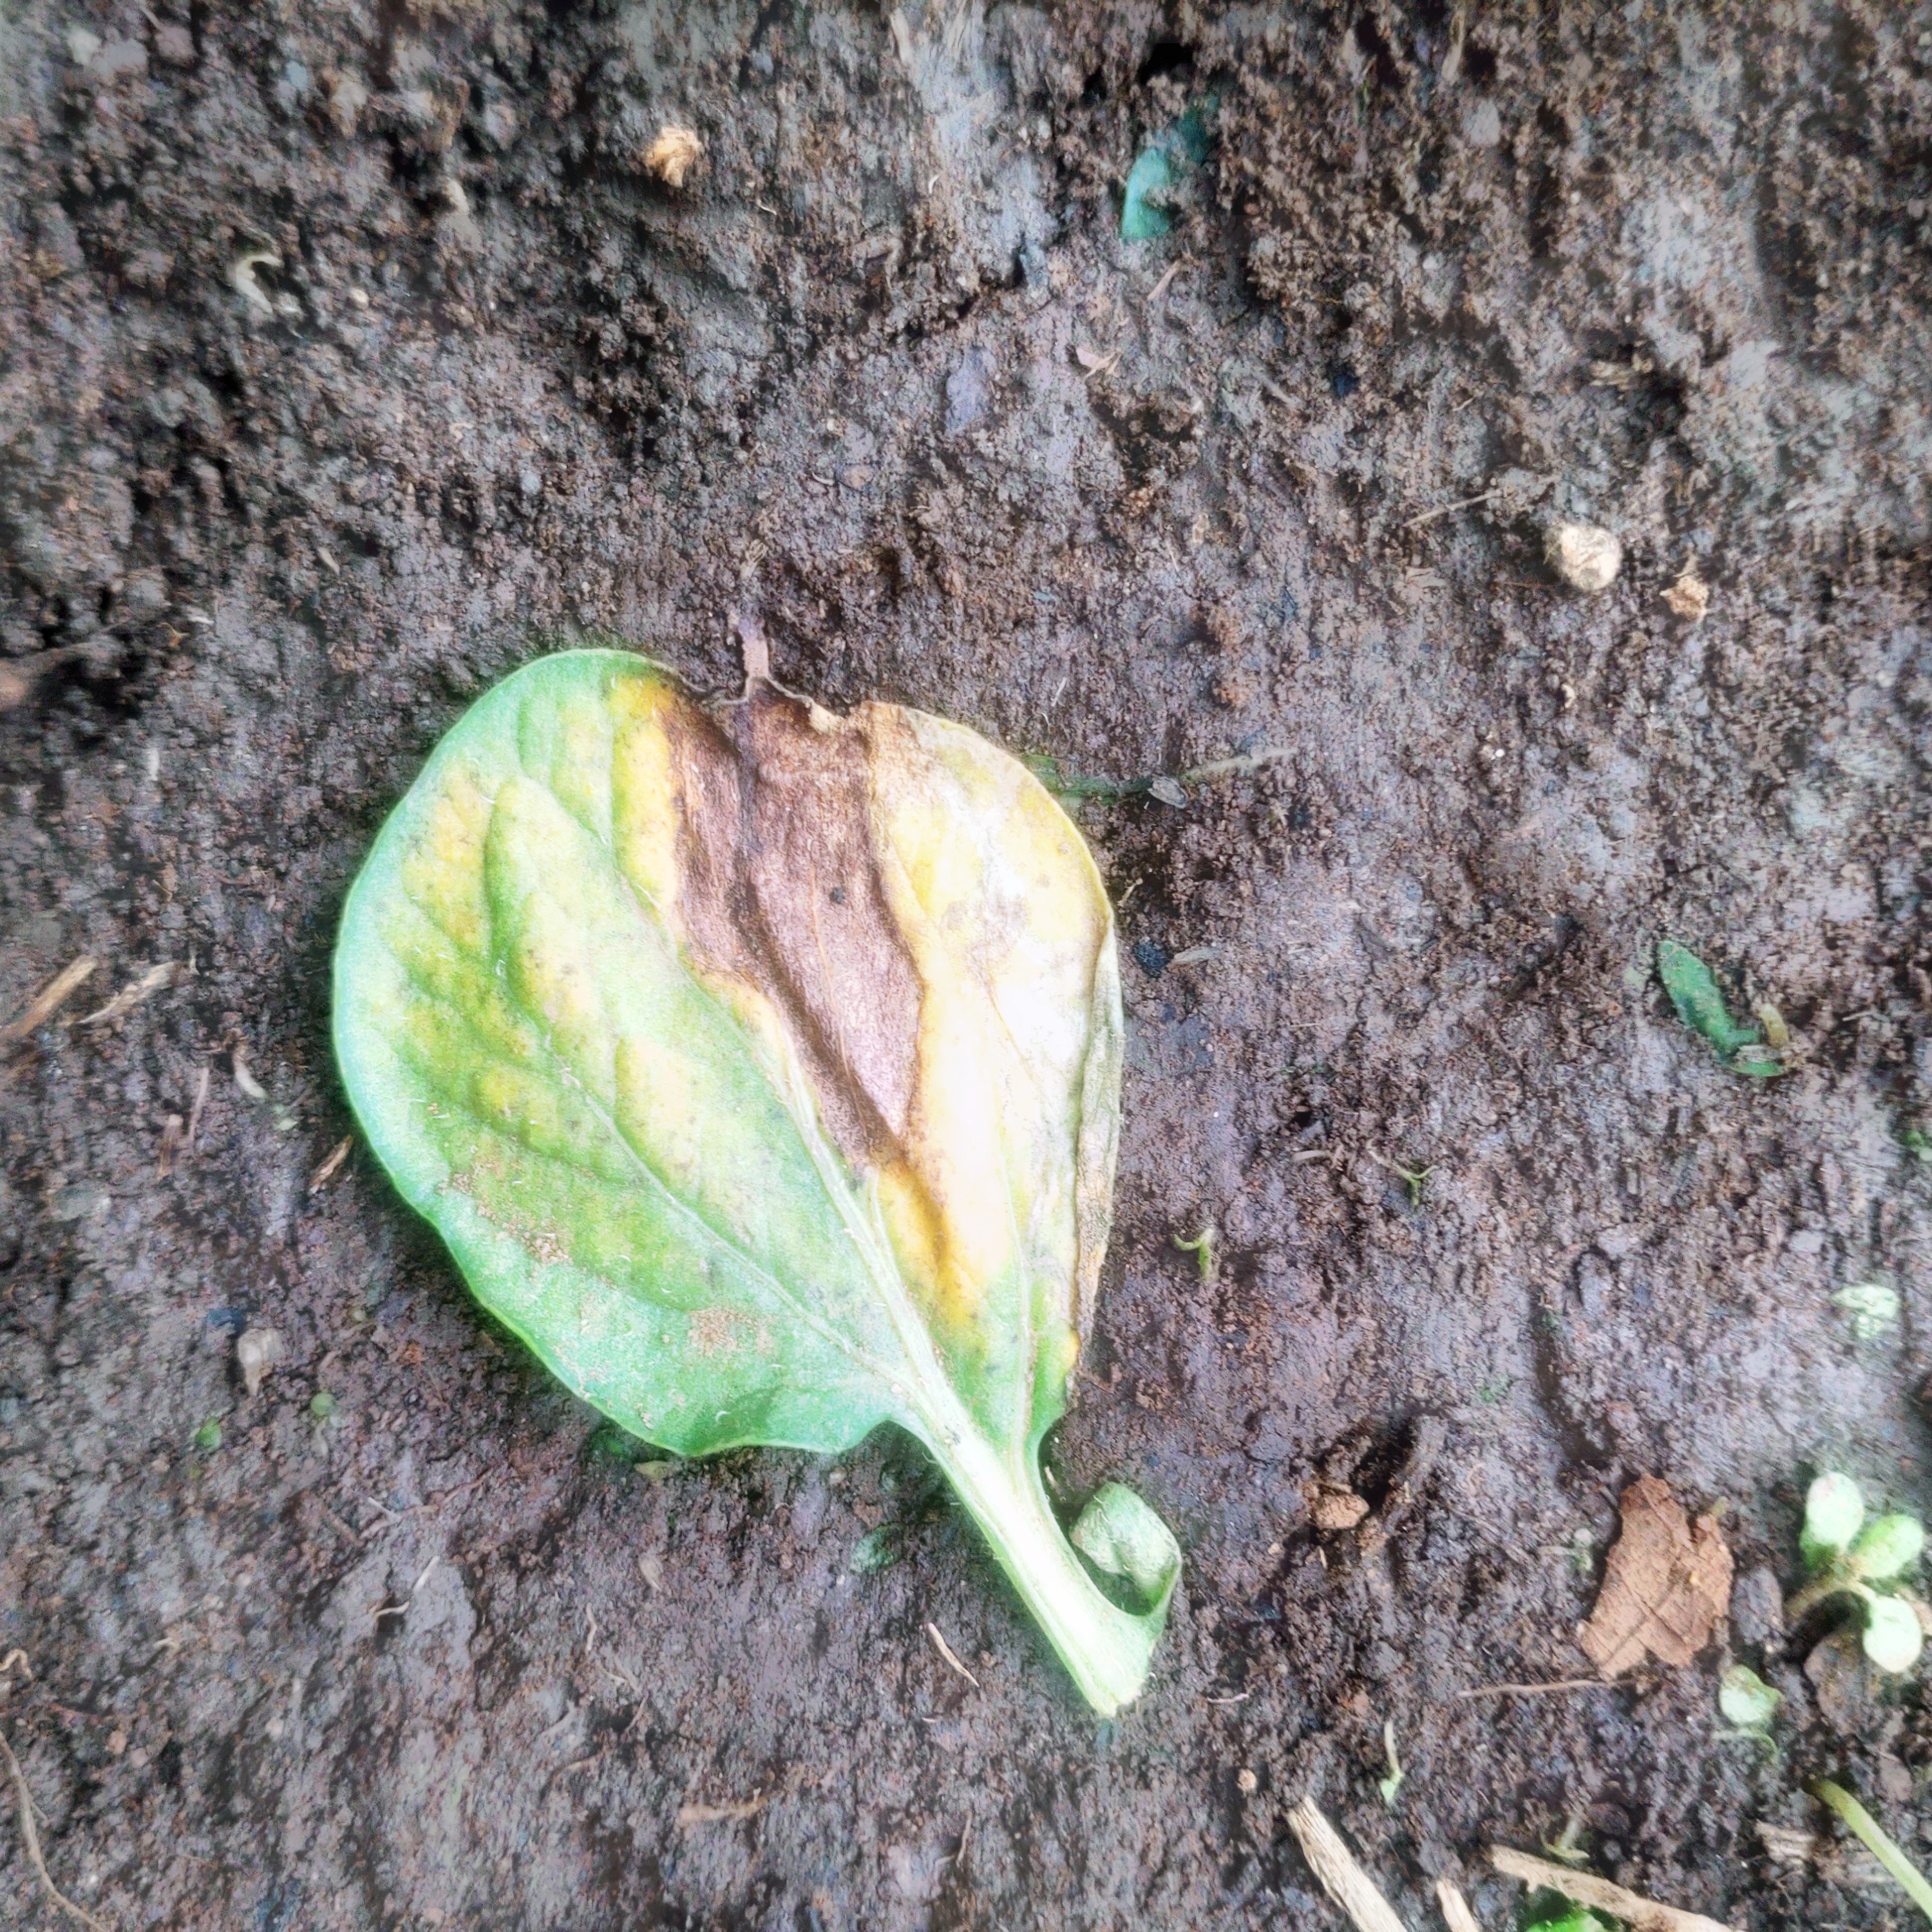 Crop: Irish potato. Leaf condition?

late blight
